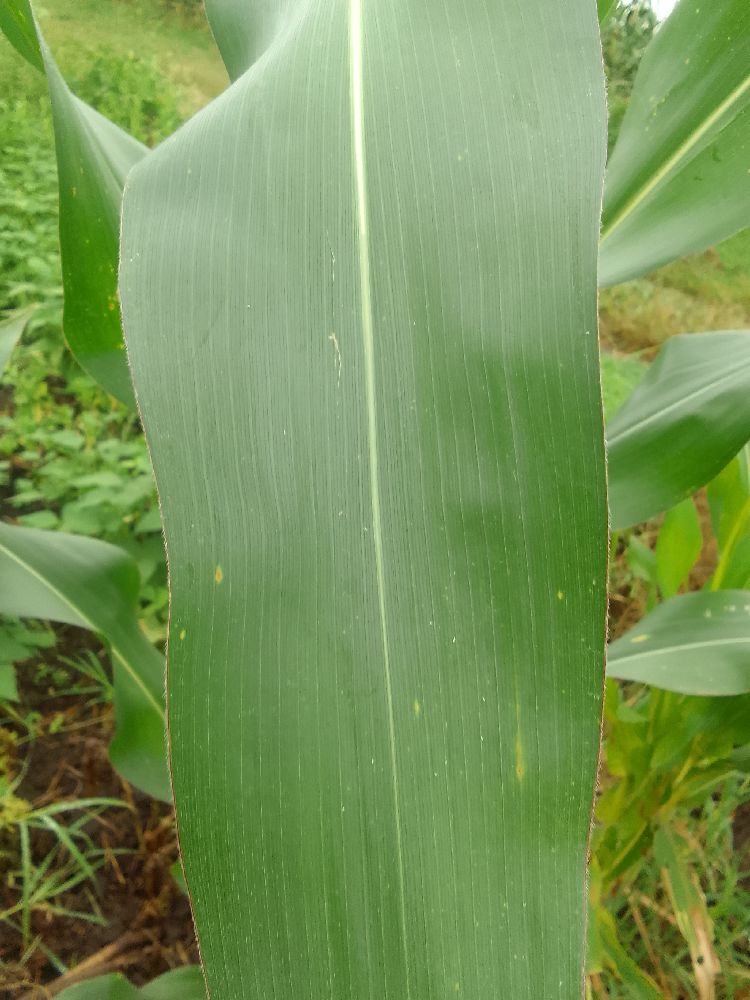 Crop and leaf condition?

maize, healthy
